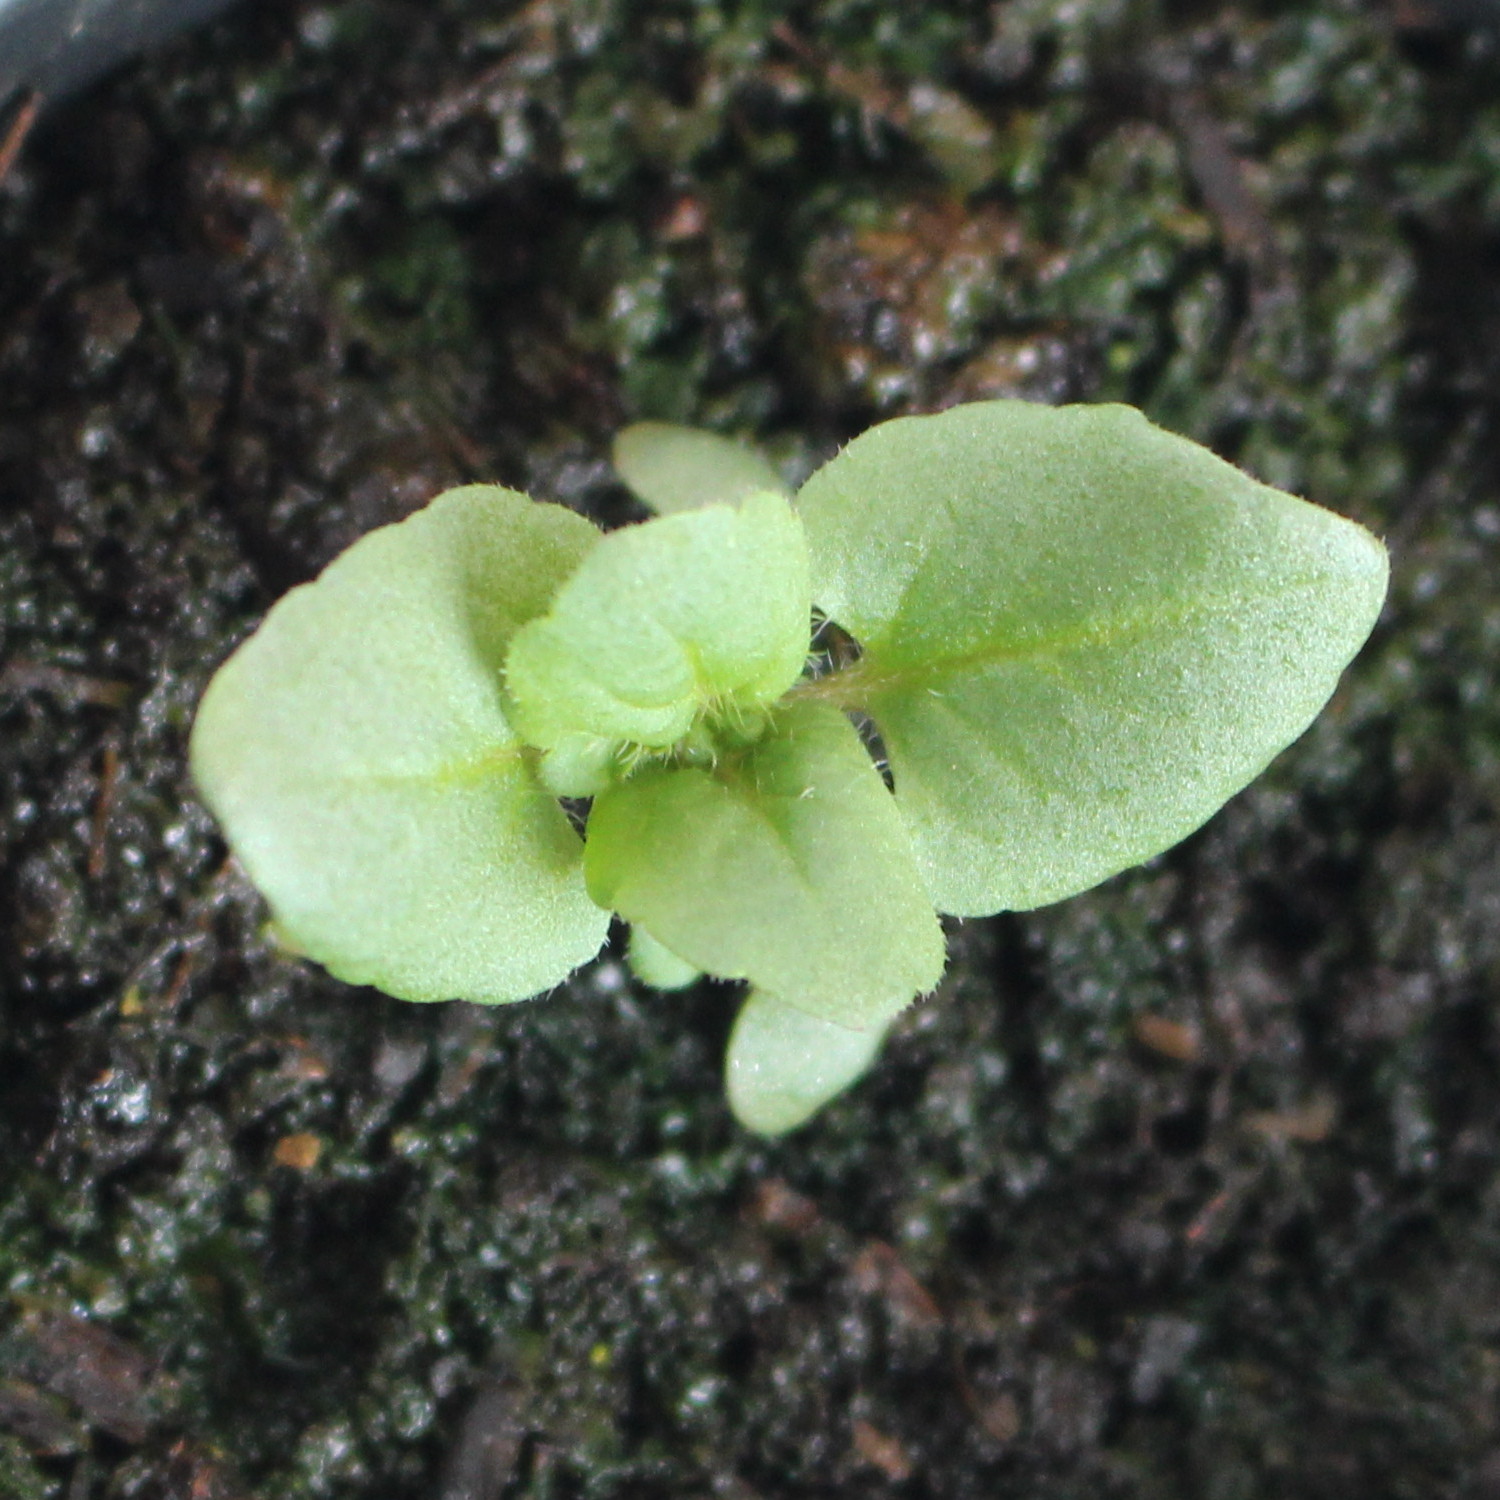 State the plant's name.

Veronica persica
